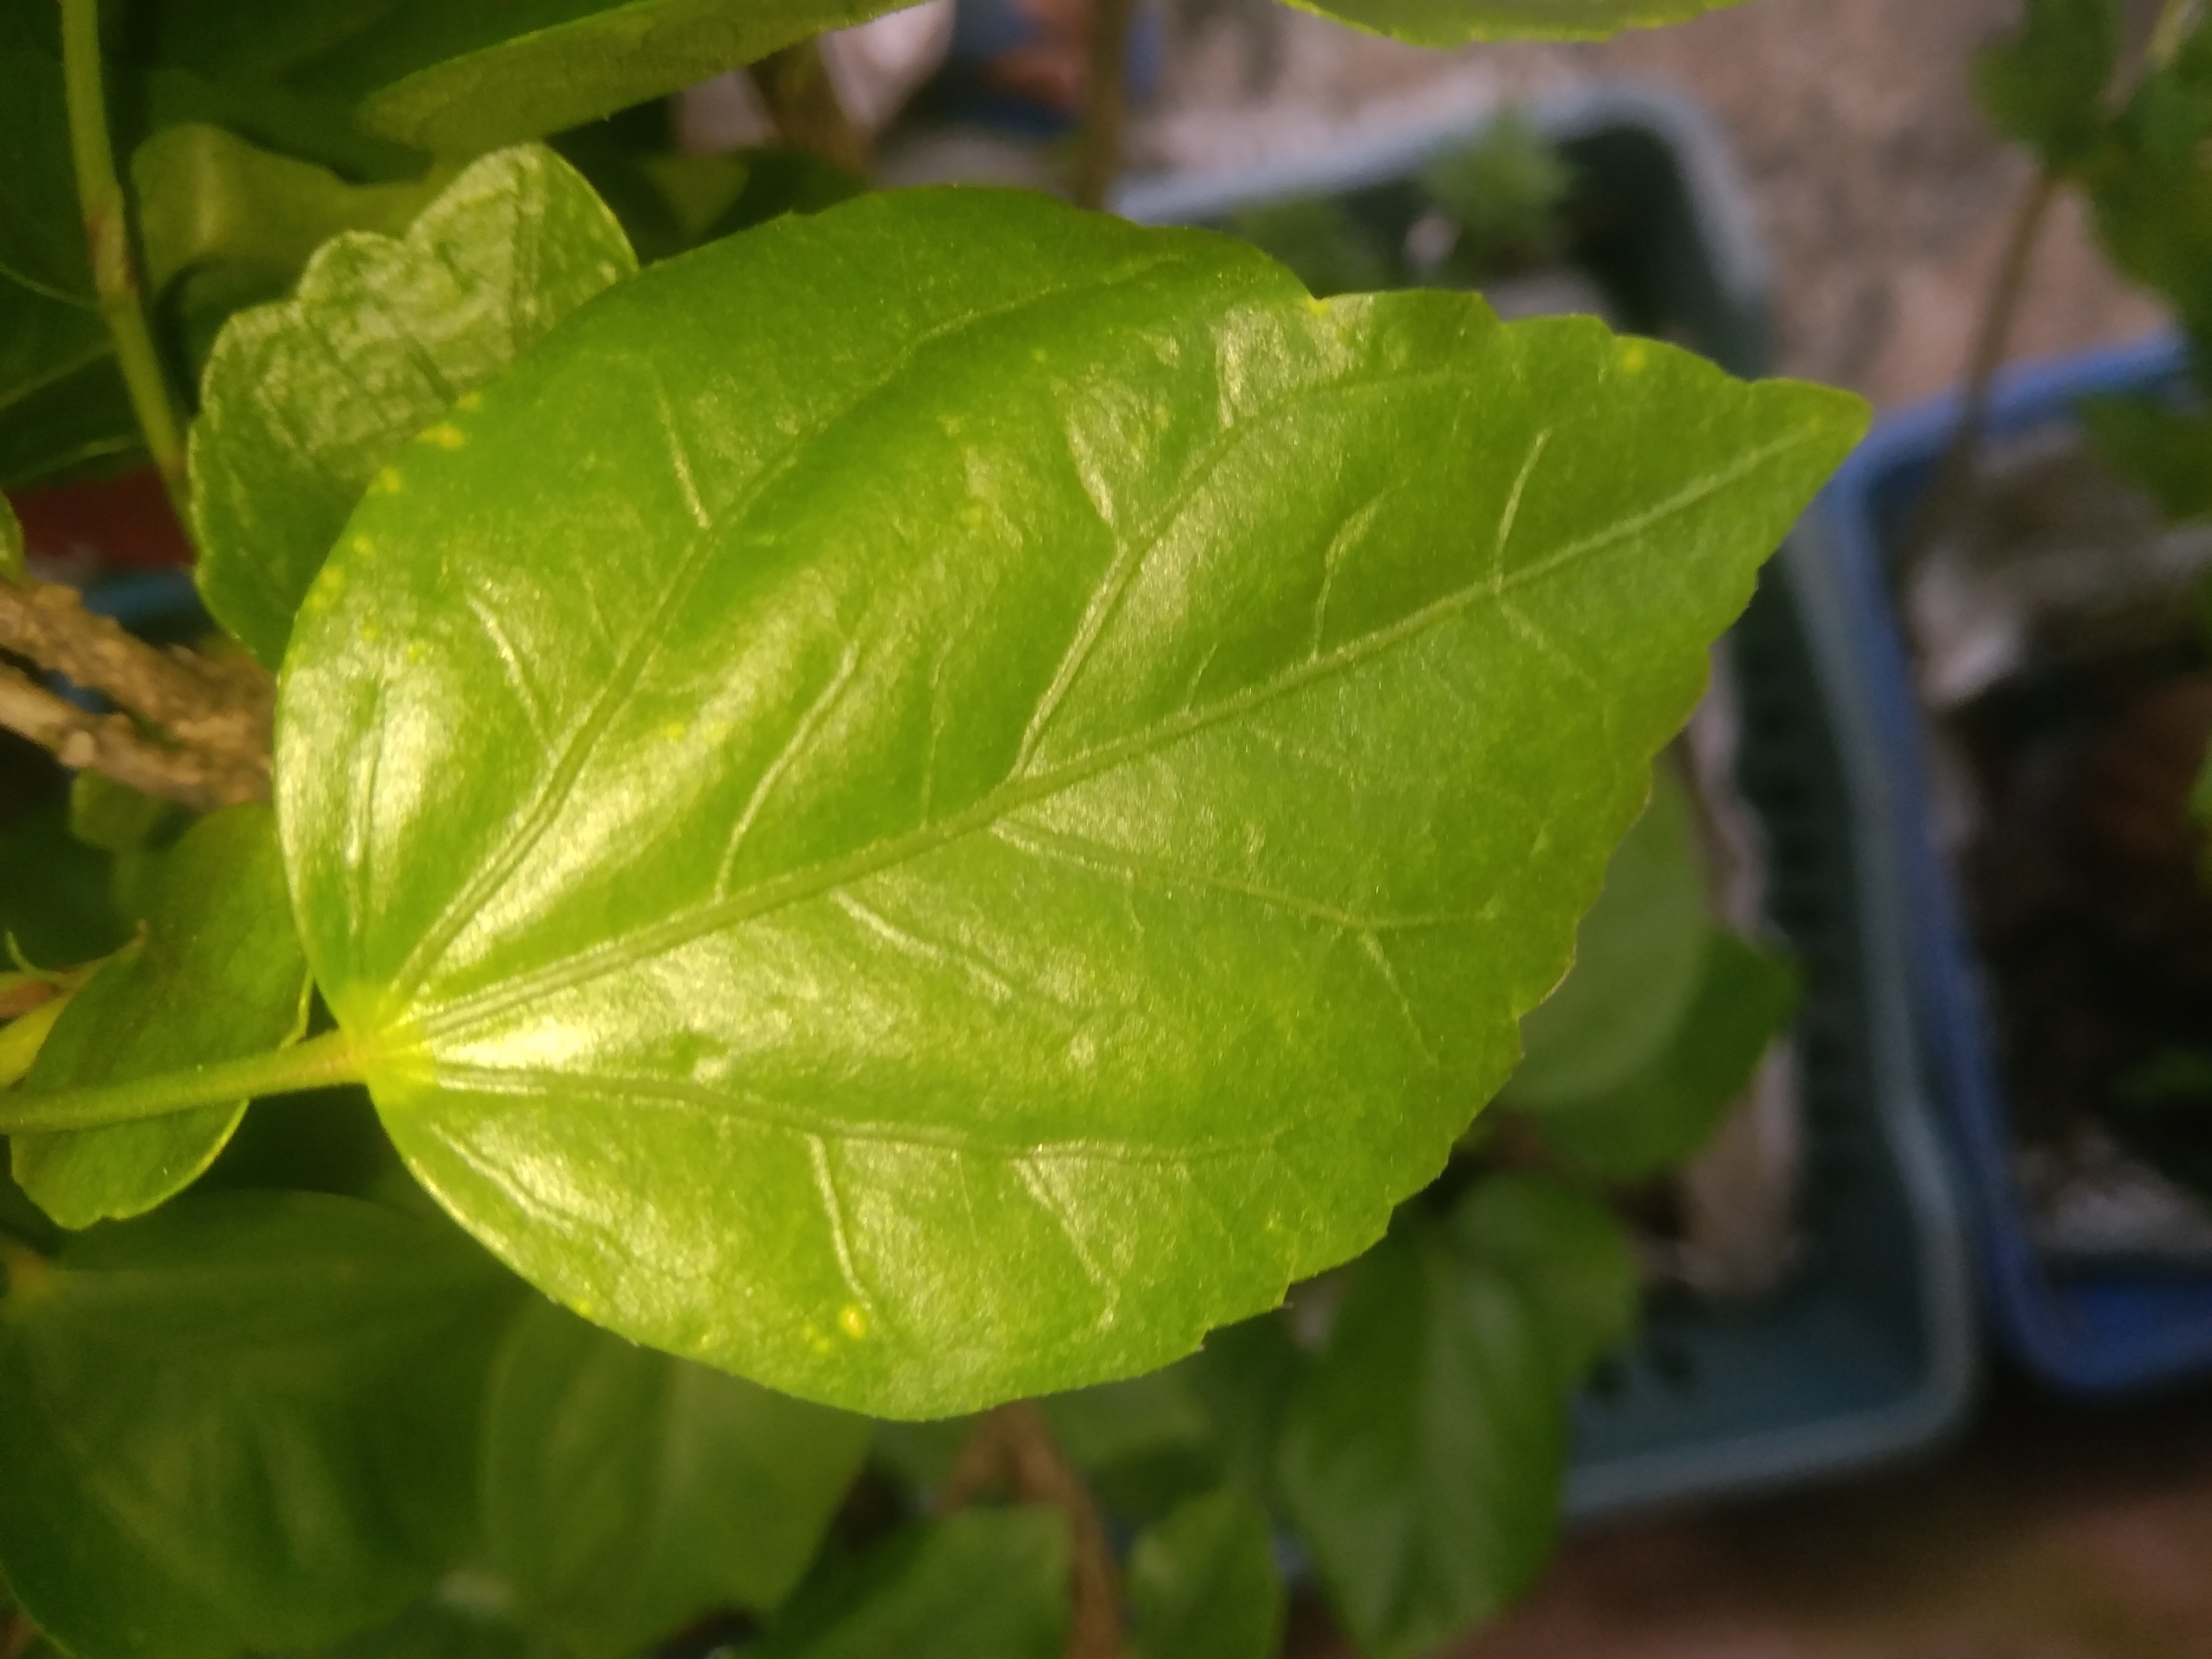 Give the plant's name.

hibiscus
